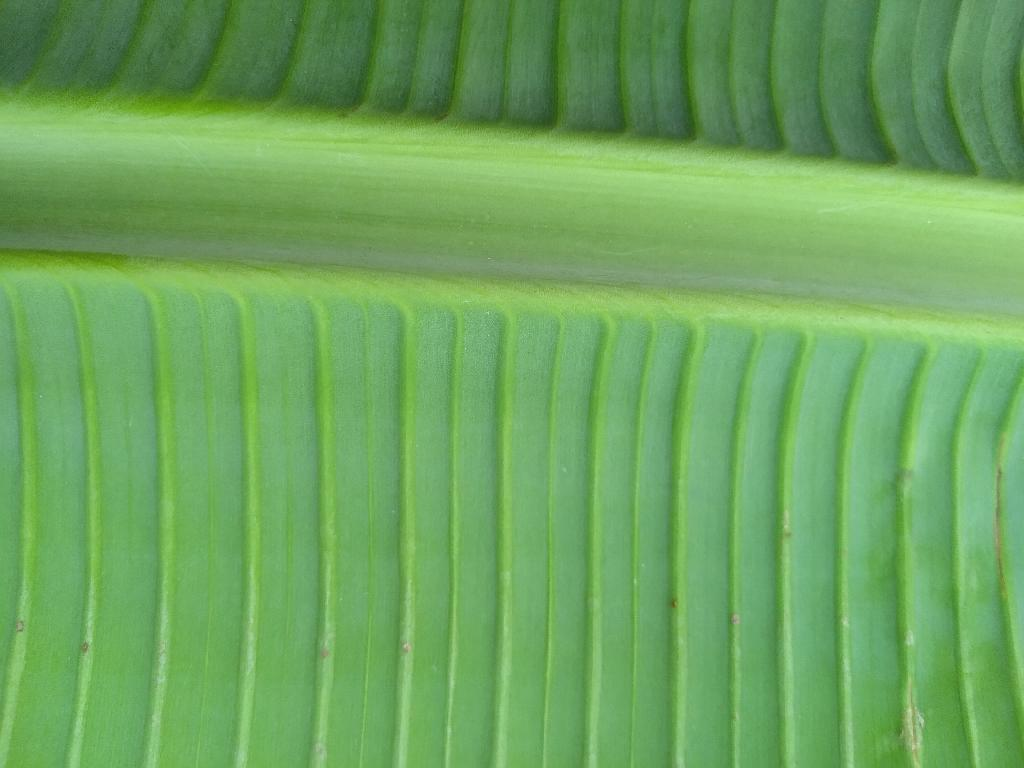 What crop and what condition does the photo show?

banana, healthy
